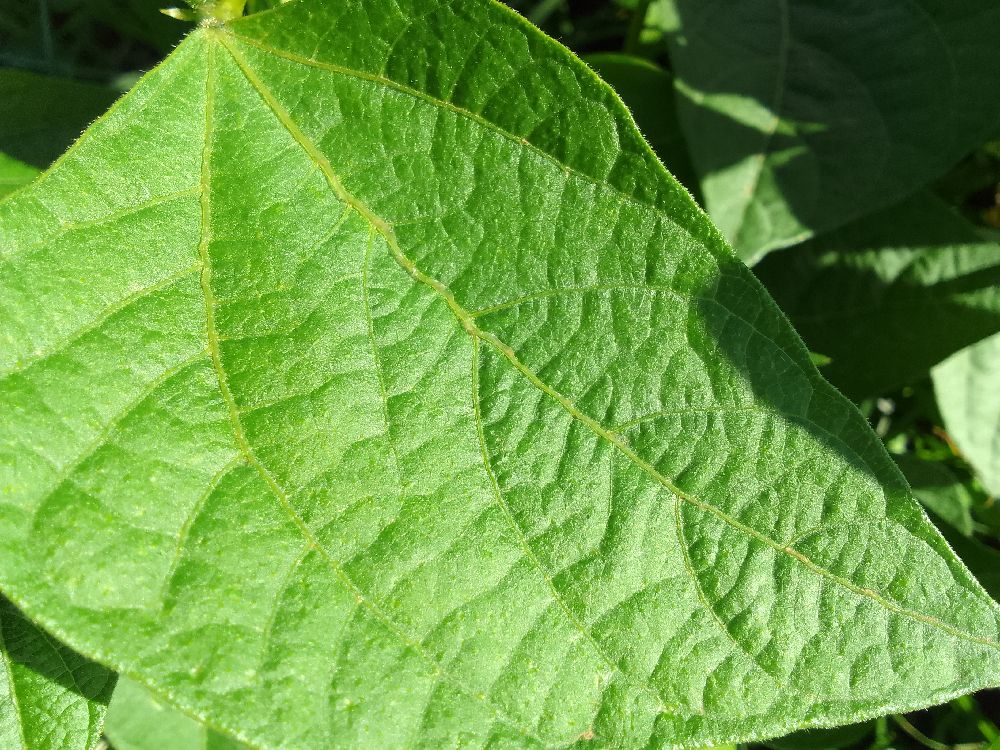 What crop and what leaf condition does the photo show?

common bean, healthy
